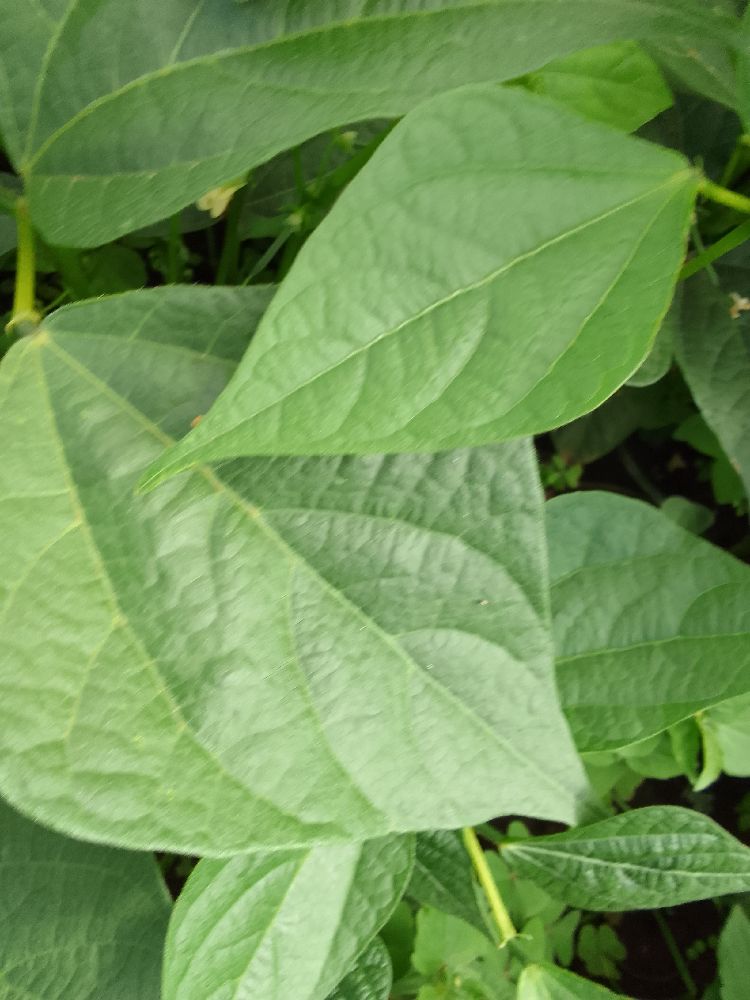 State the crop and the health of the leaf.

common bean, healthy
